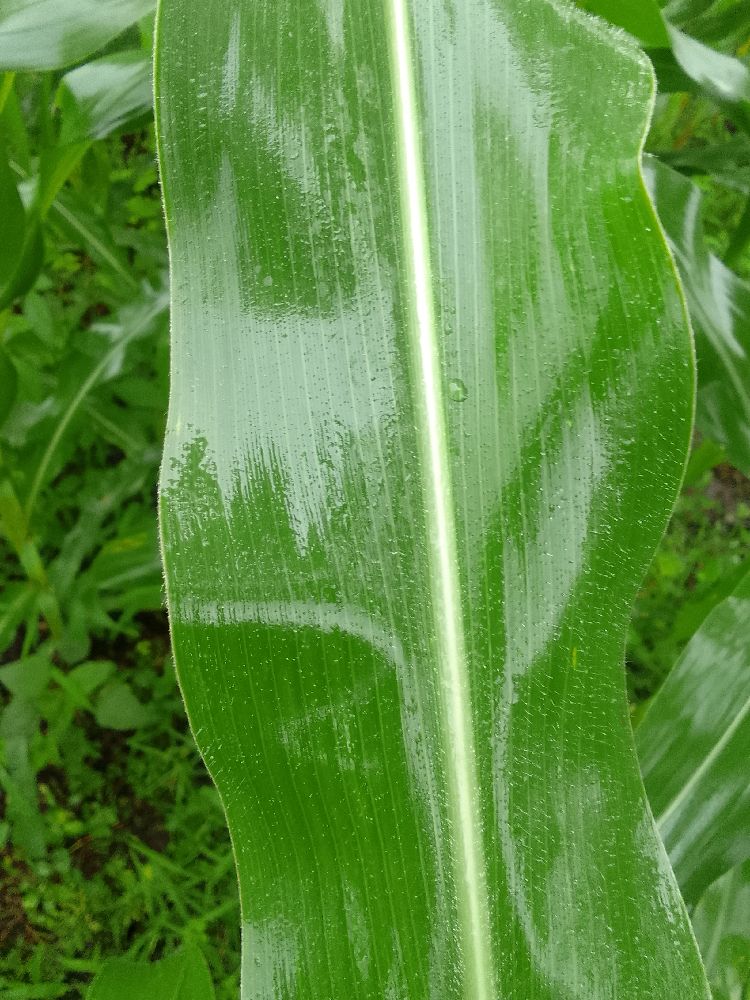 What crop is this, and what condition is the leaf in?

maize, healthy
